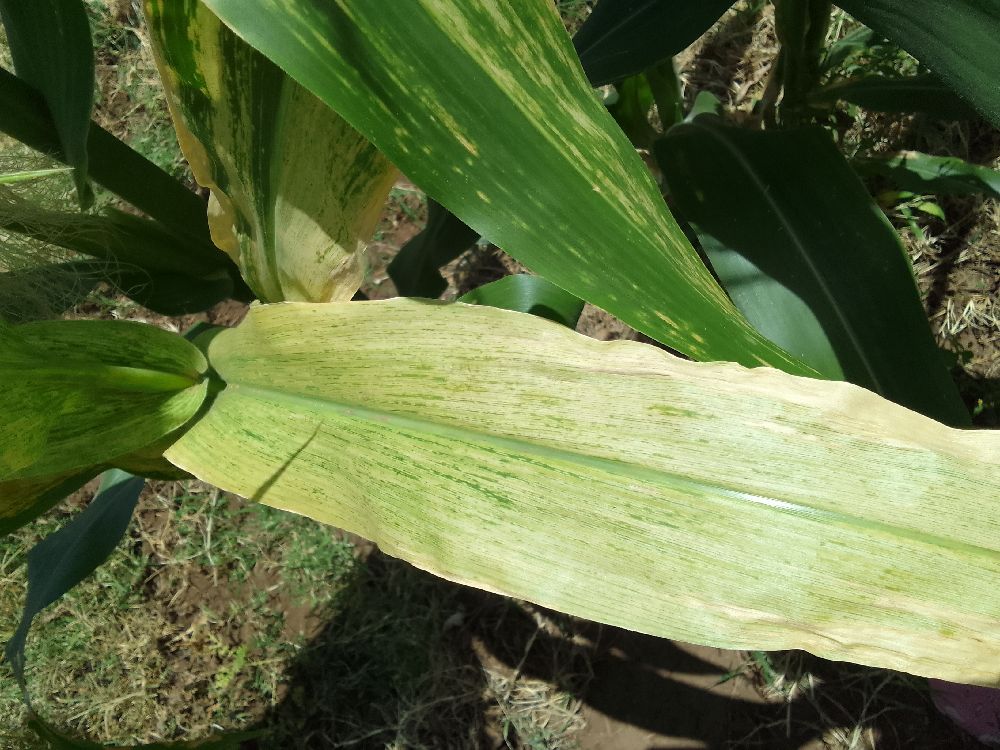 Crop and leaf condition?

maize, maize lethal necrosis
